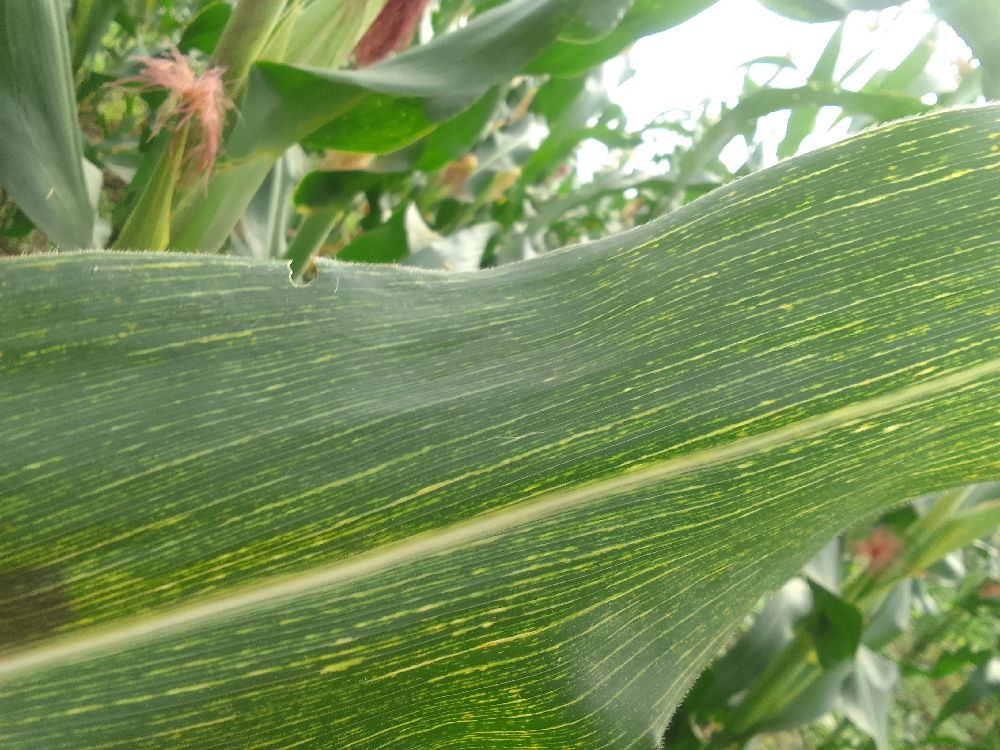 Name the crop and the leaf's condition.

maize, maize streak virus
